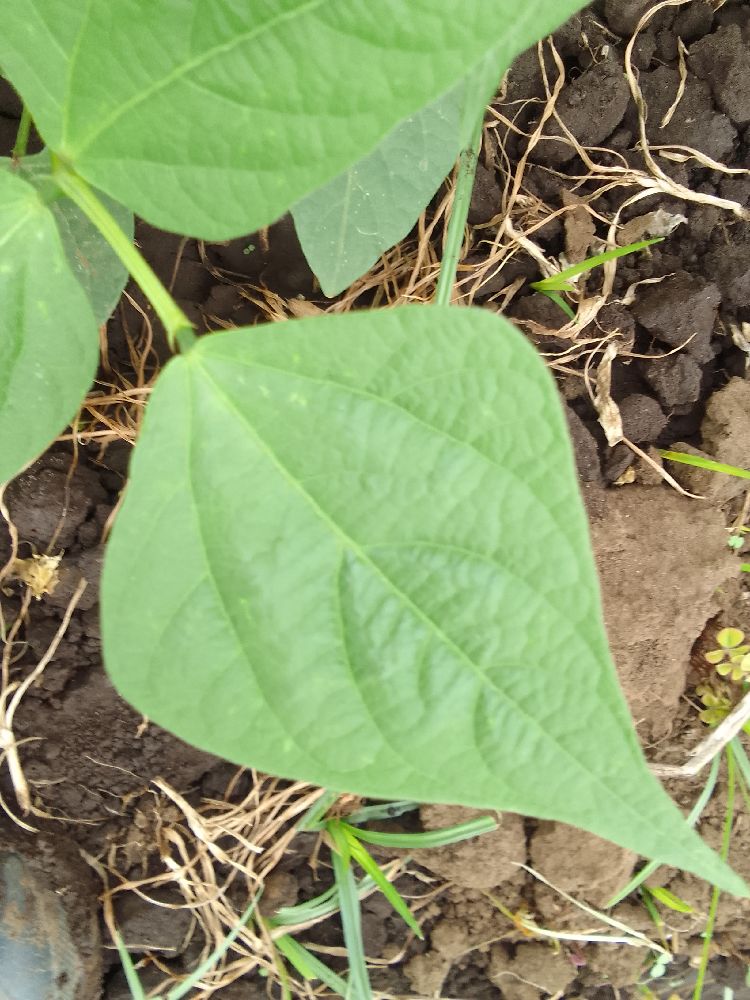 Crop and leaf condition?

common bean, healthy
